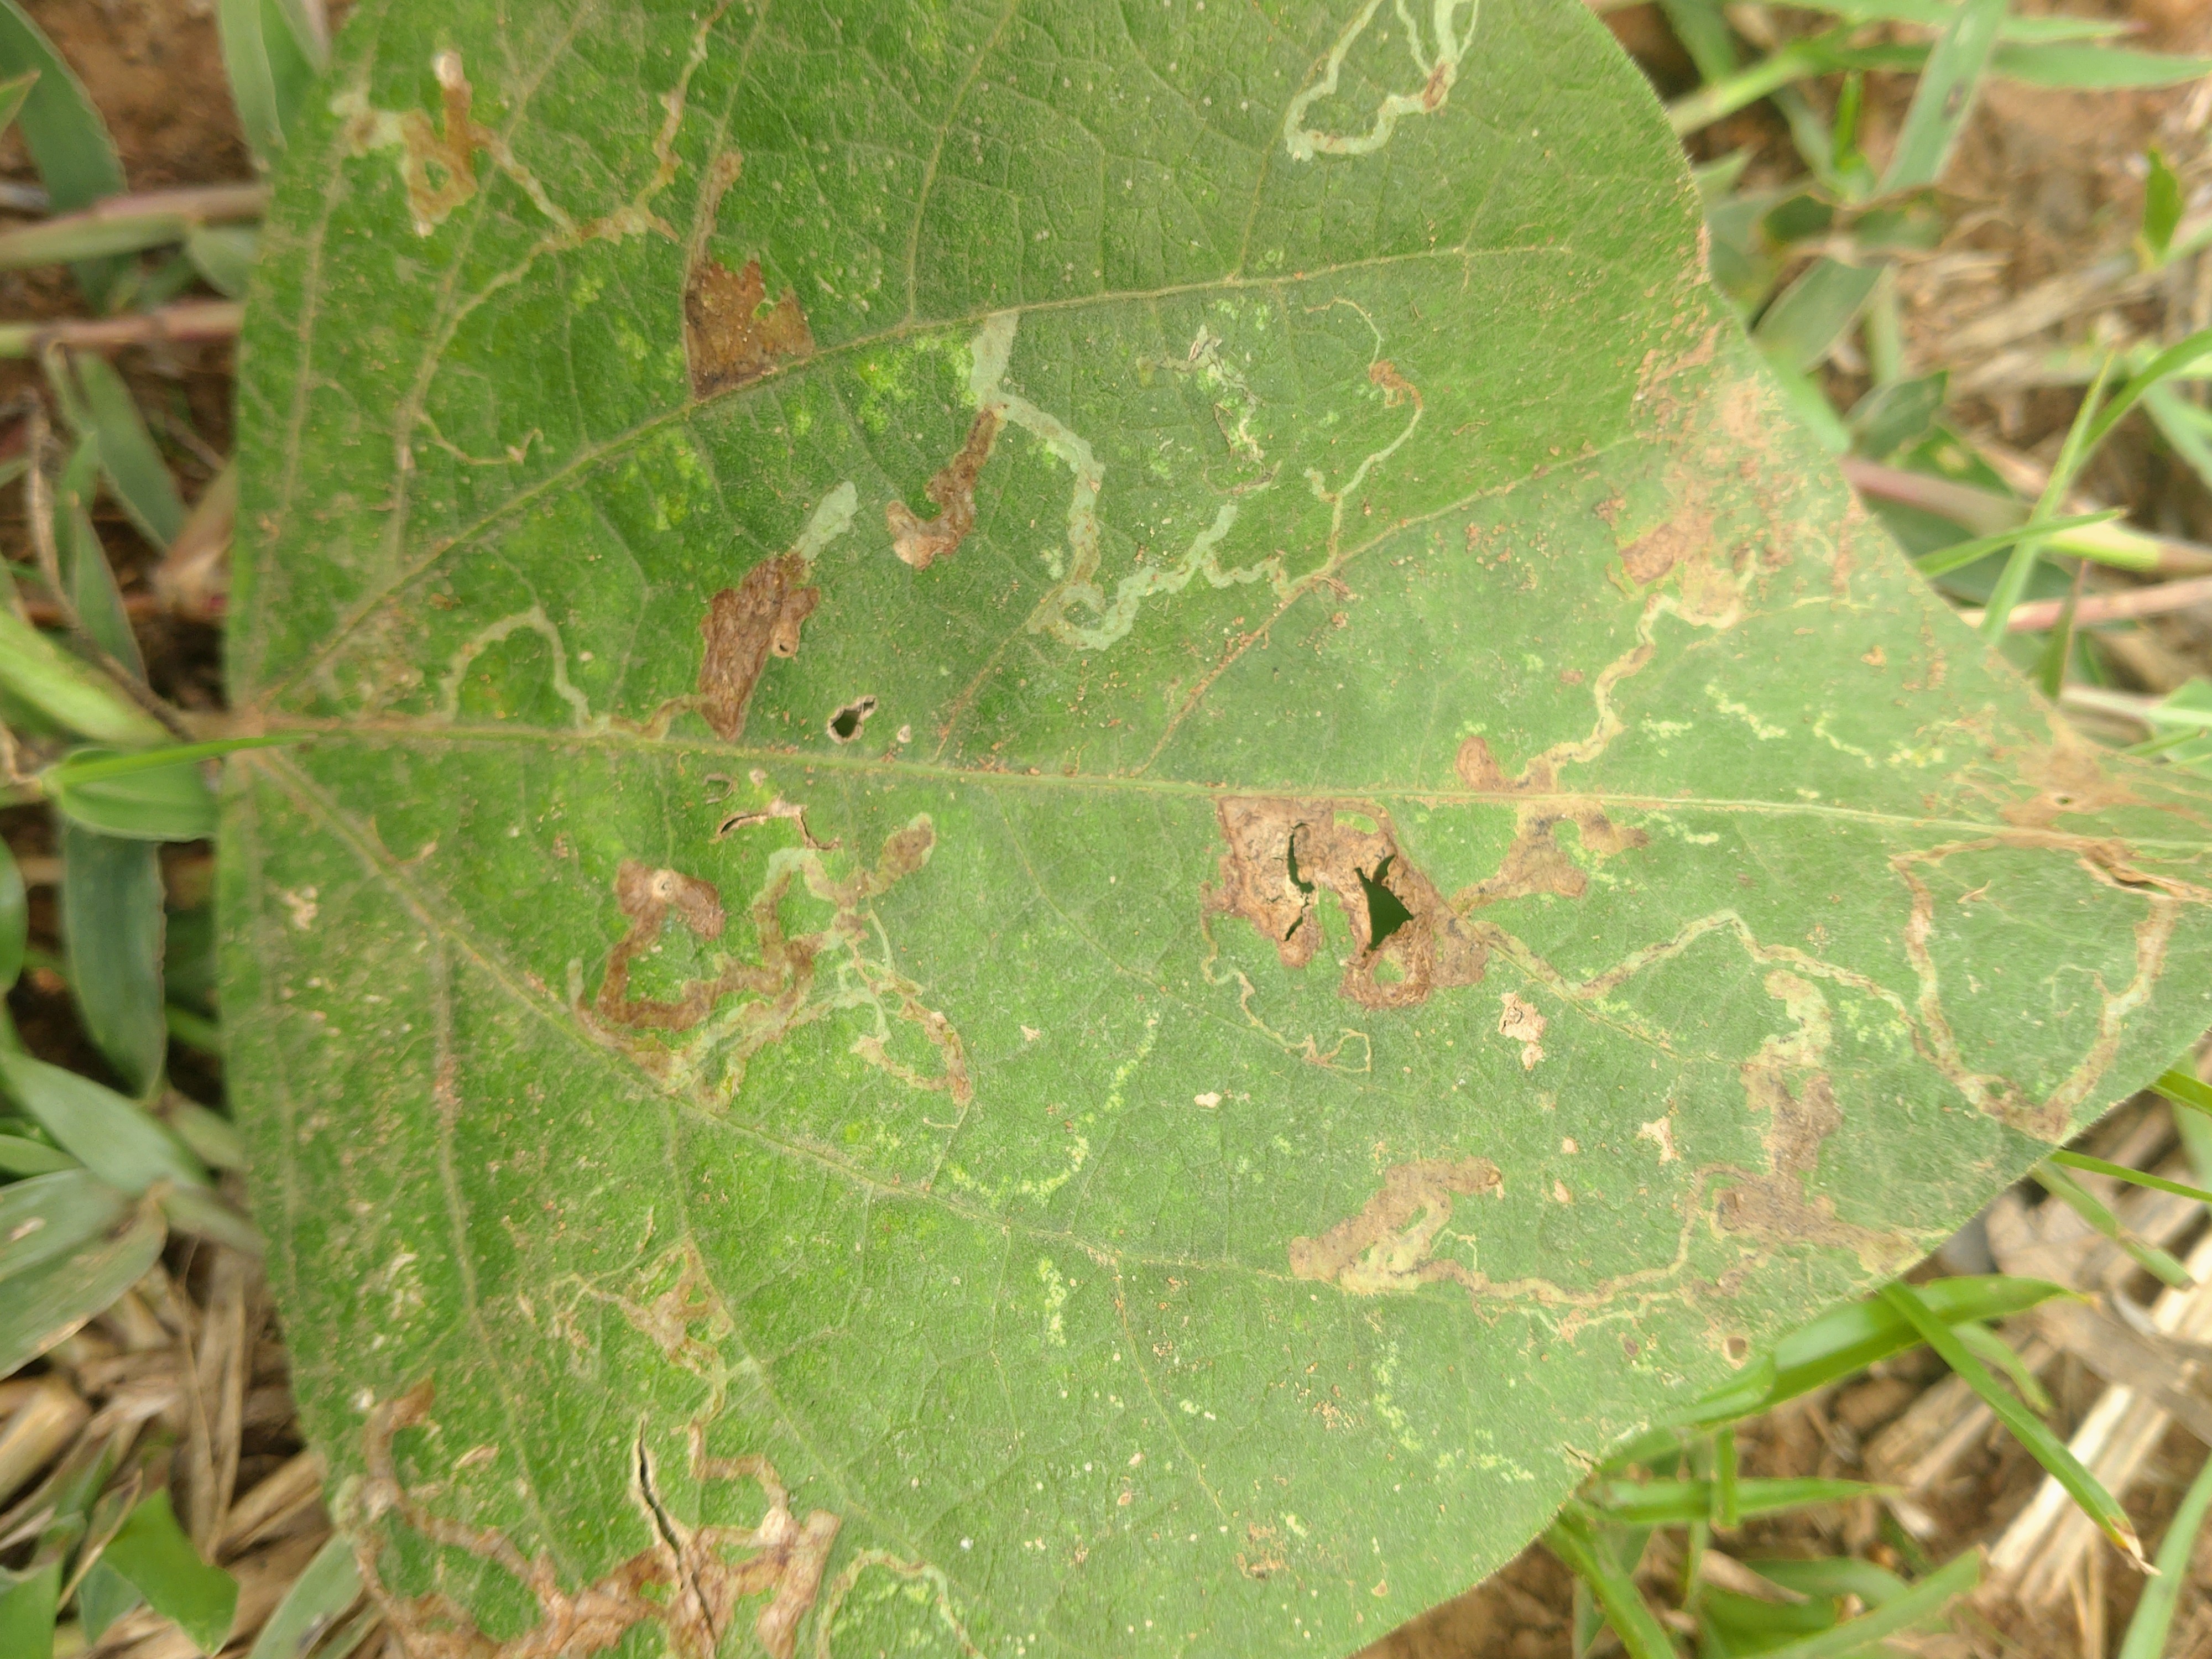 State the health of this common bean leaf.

anthracnose
